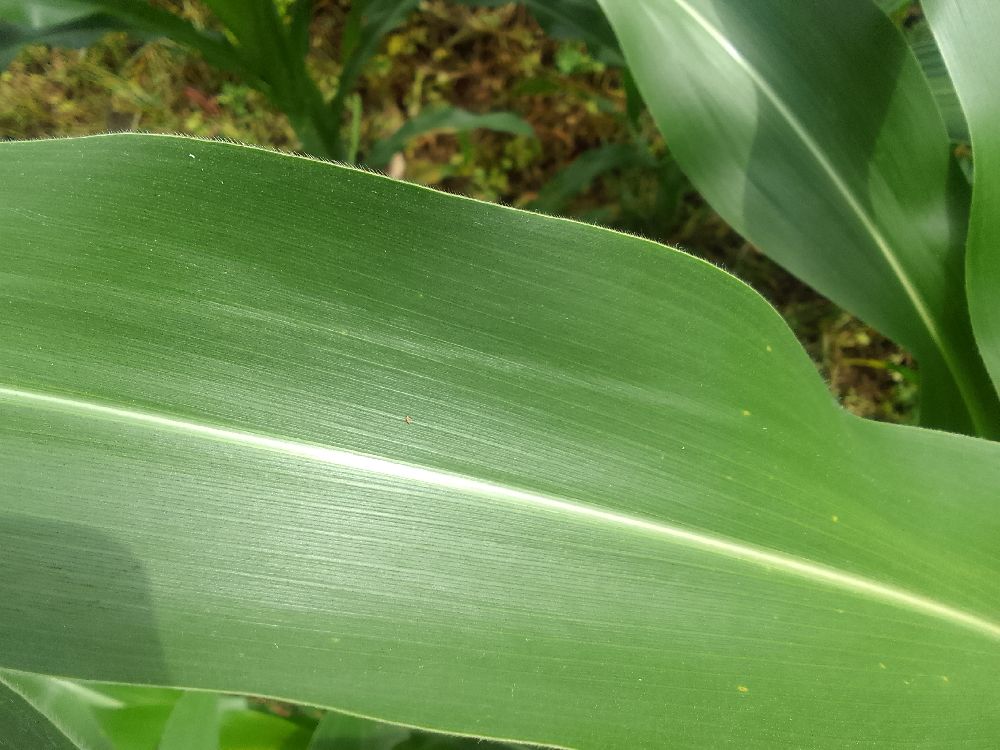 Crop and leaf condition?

maize, healthy
